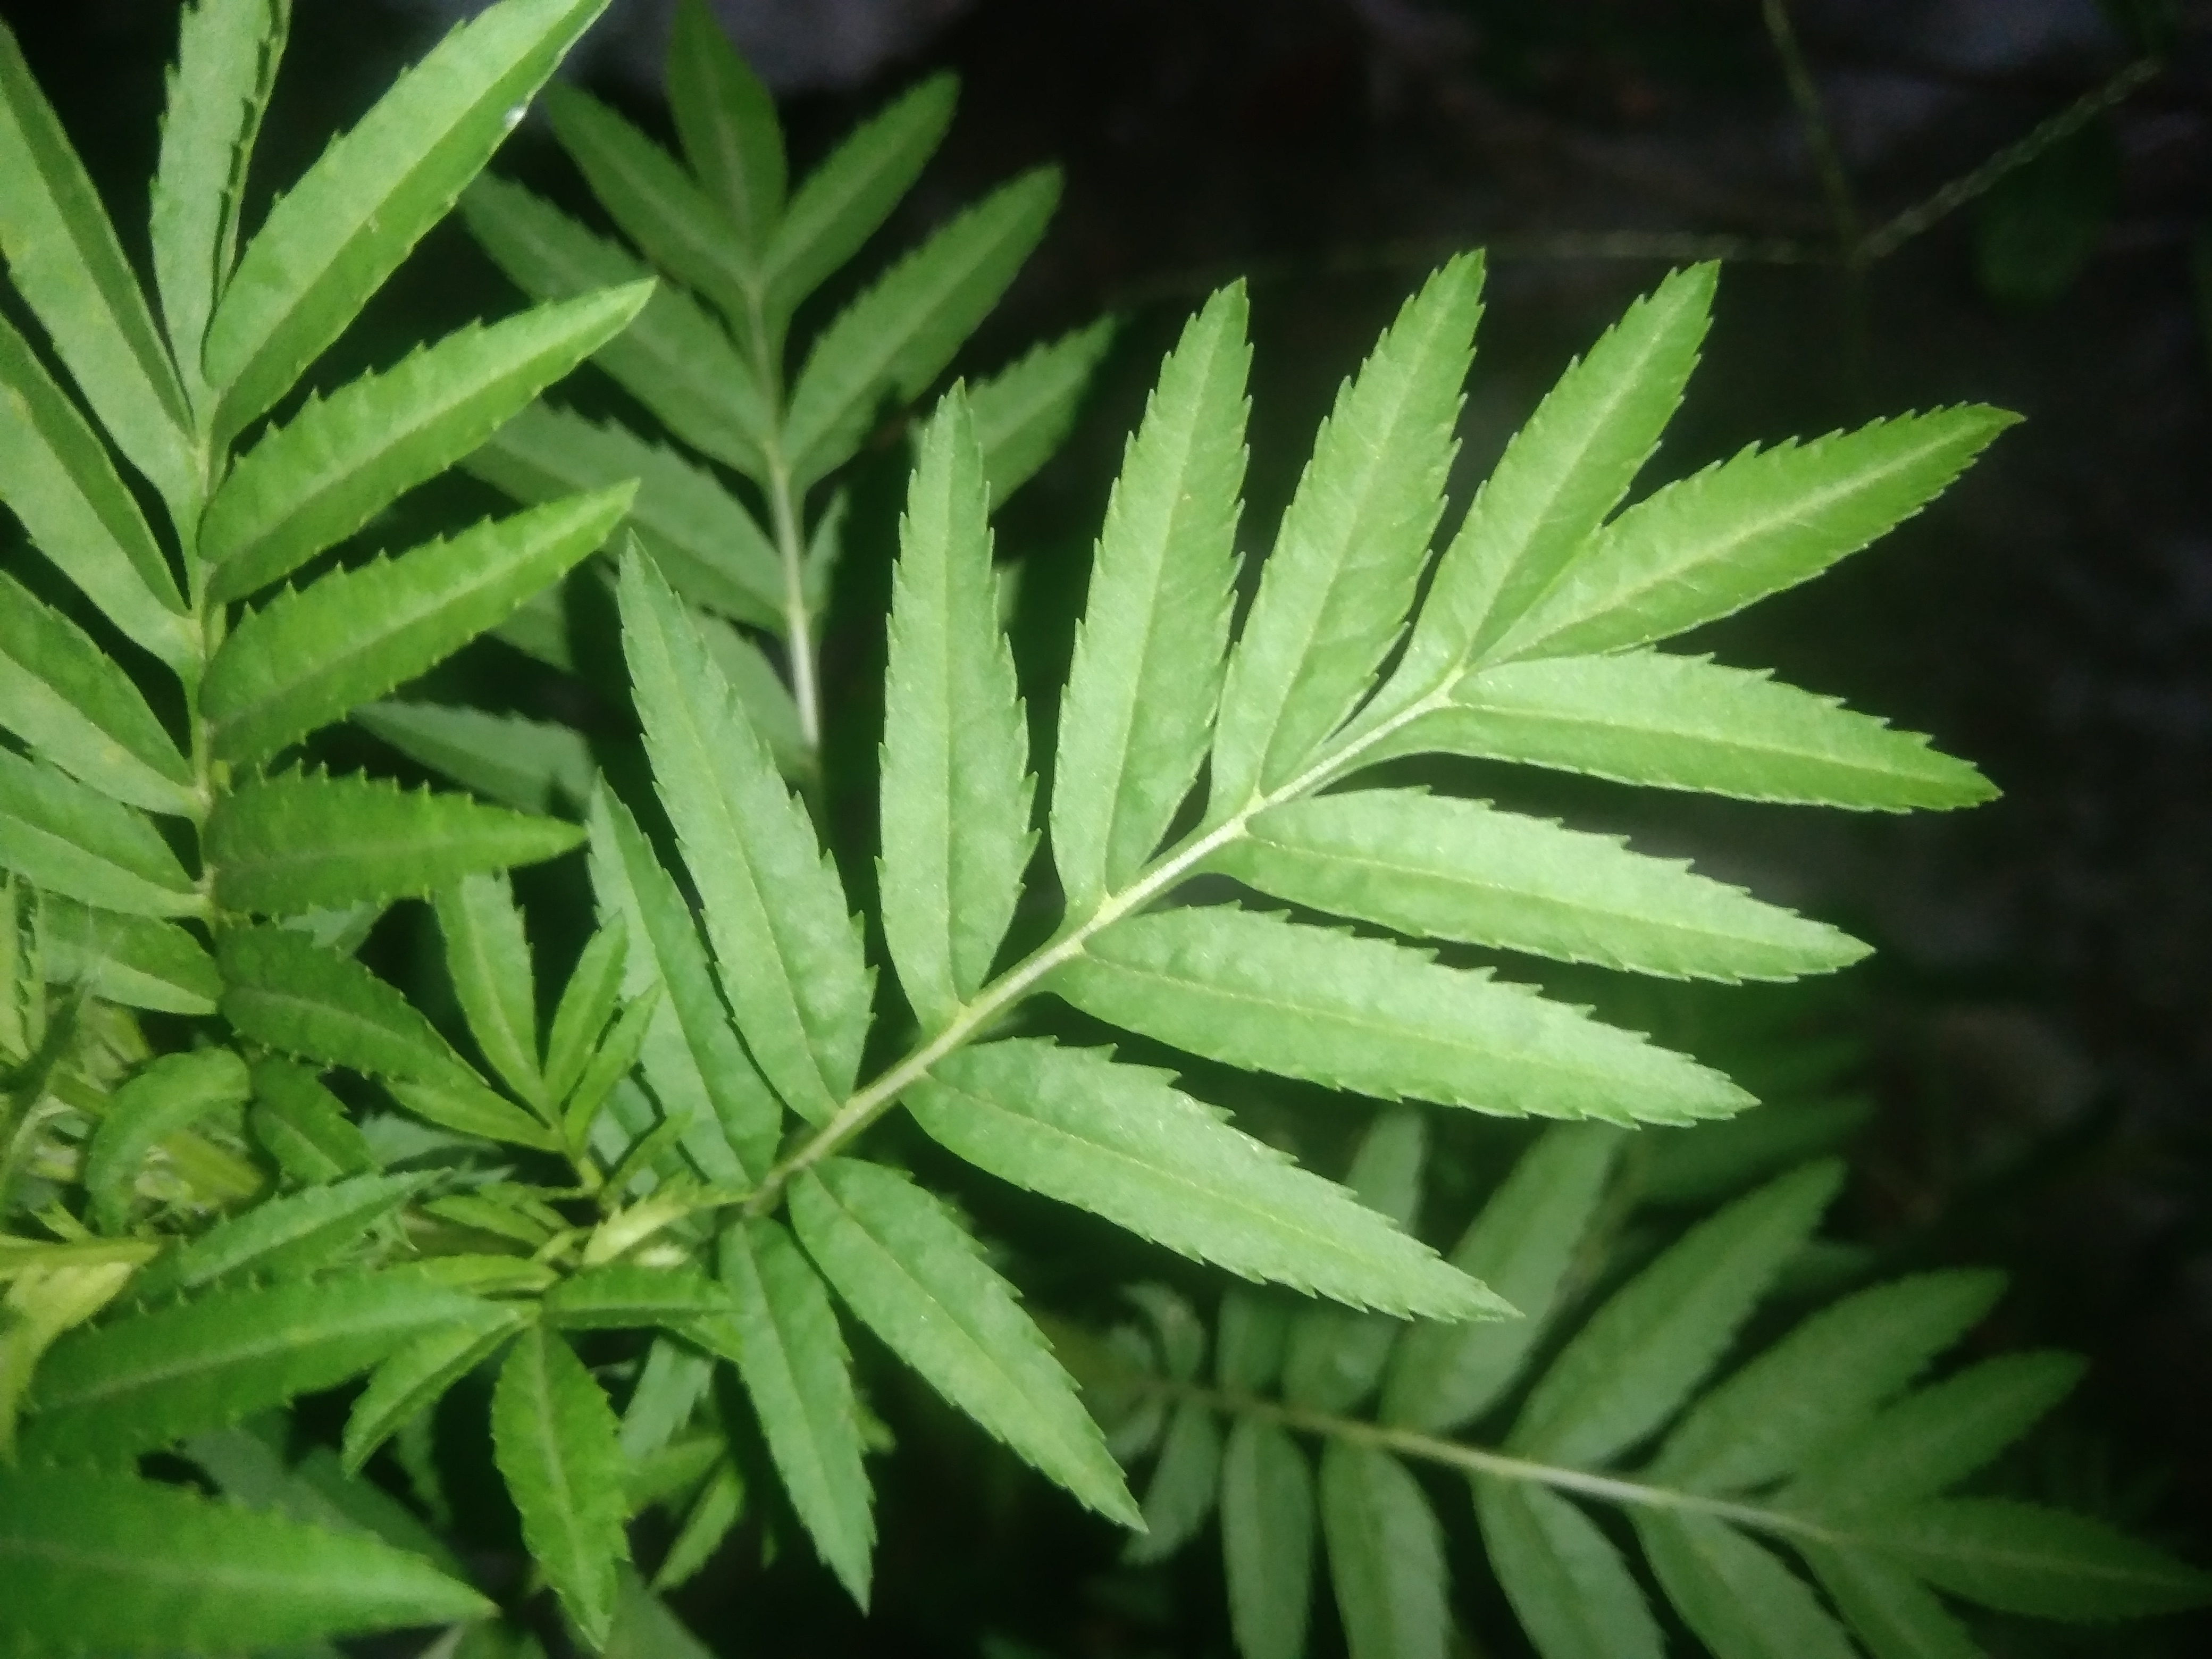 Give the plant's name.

marigold
